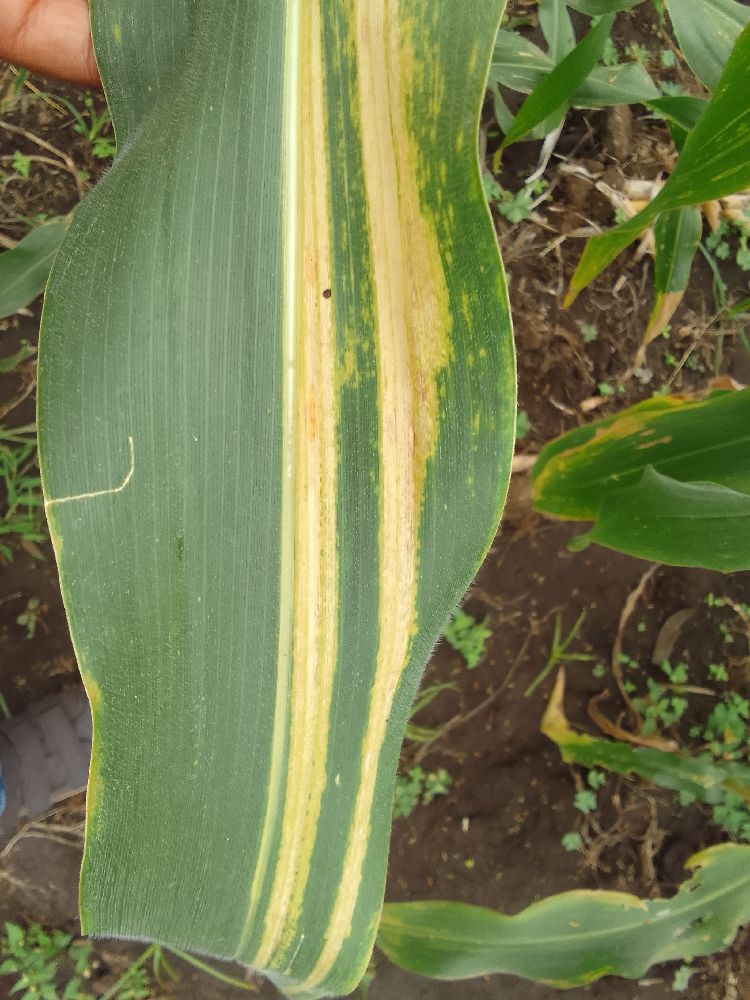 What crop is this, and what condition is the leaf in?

maize, maize lethal necrosis
